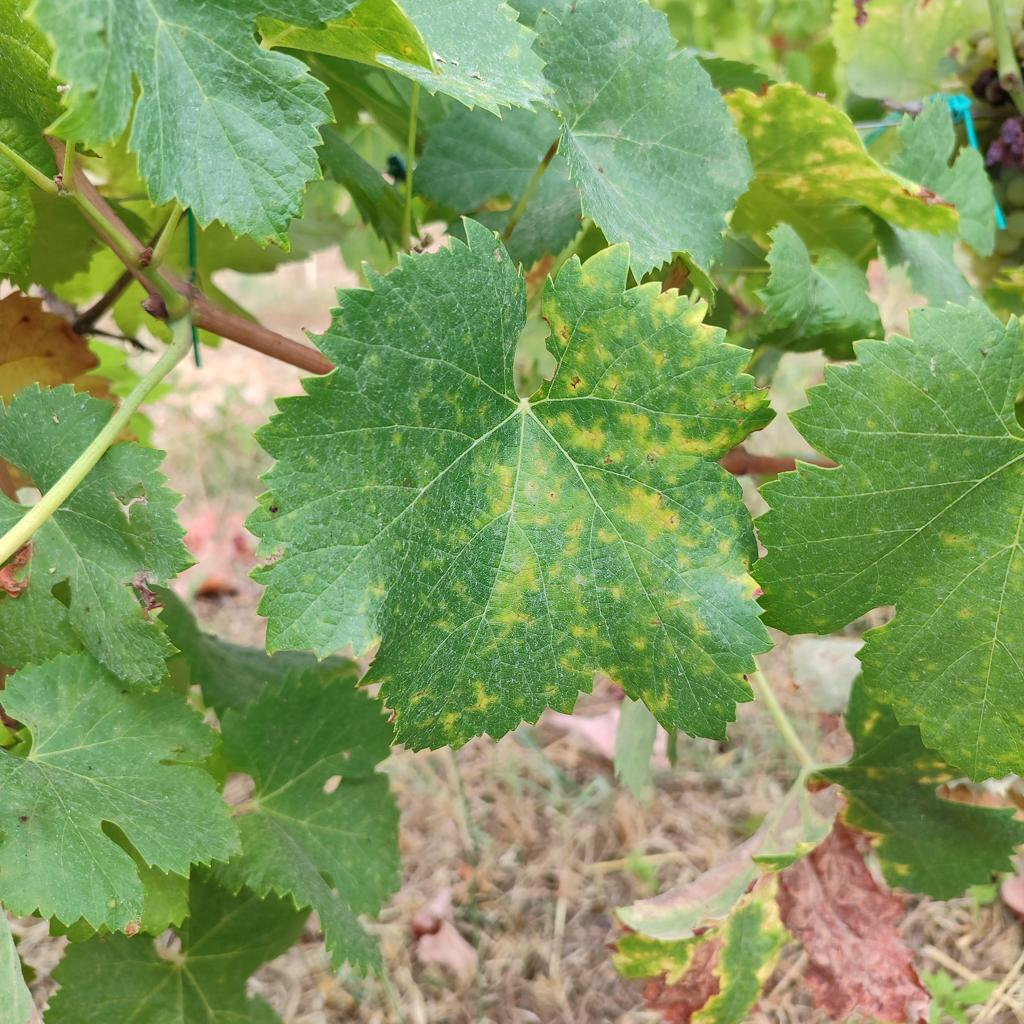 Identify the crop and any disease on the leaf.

grapevine, esca complex
